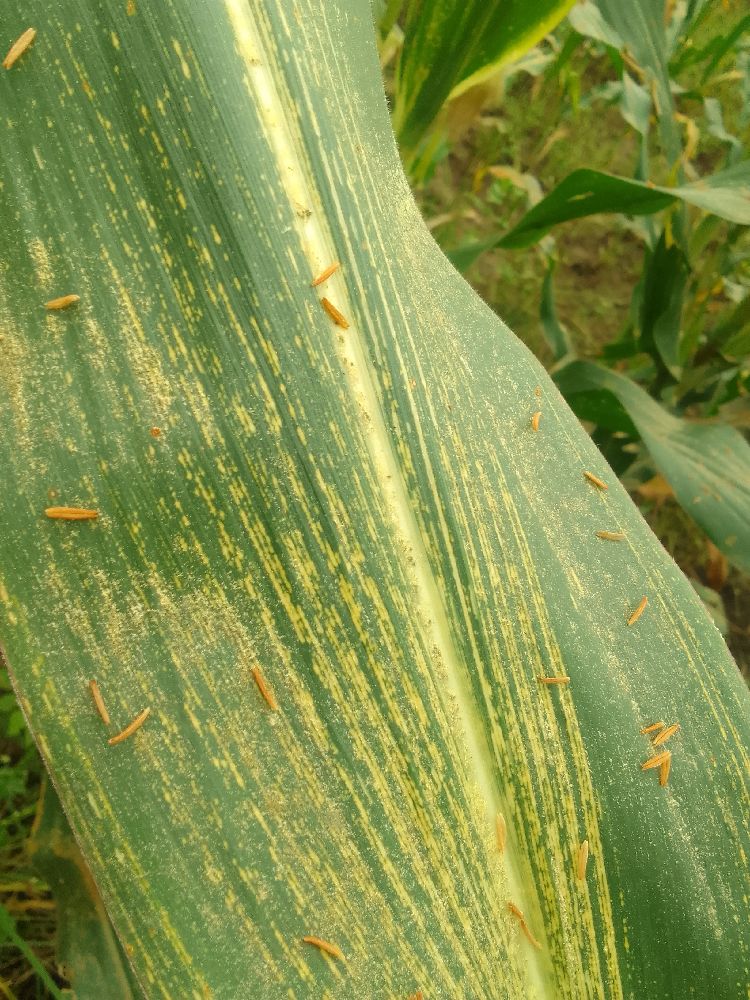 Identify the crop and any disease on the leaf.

maize, maize streak virus
